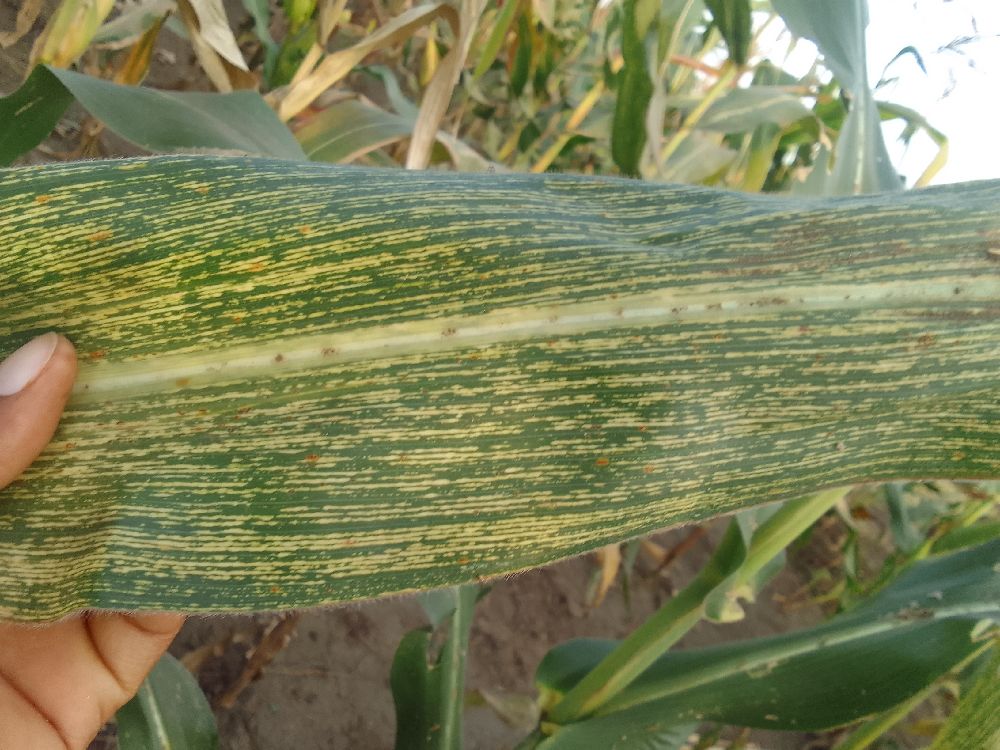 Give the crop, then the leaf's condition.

maize, maize streak virus
